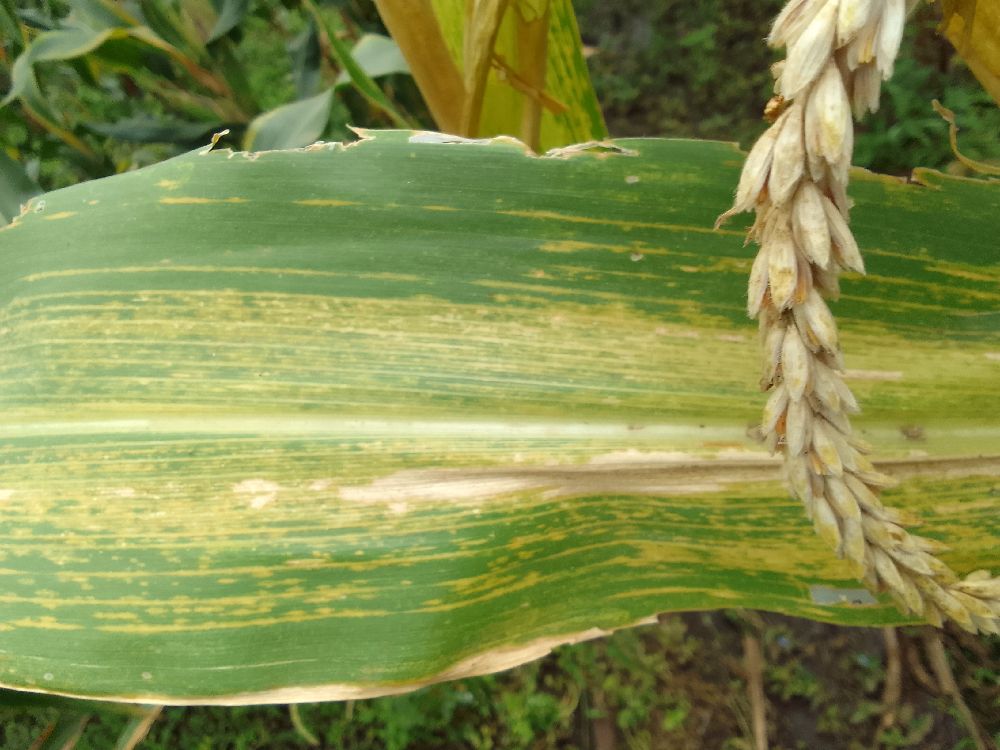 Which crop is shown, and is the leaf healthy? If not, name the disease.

maize, maize lethal necrosis
